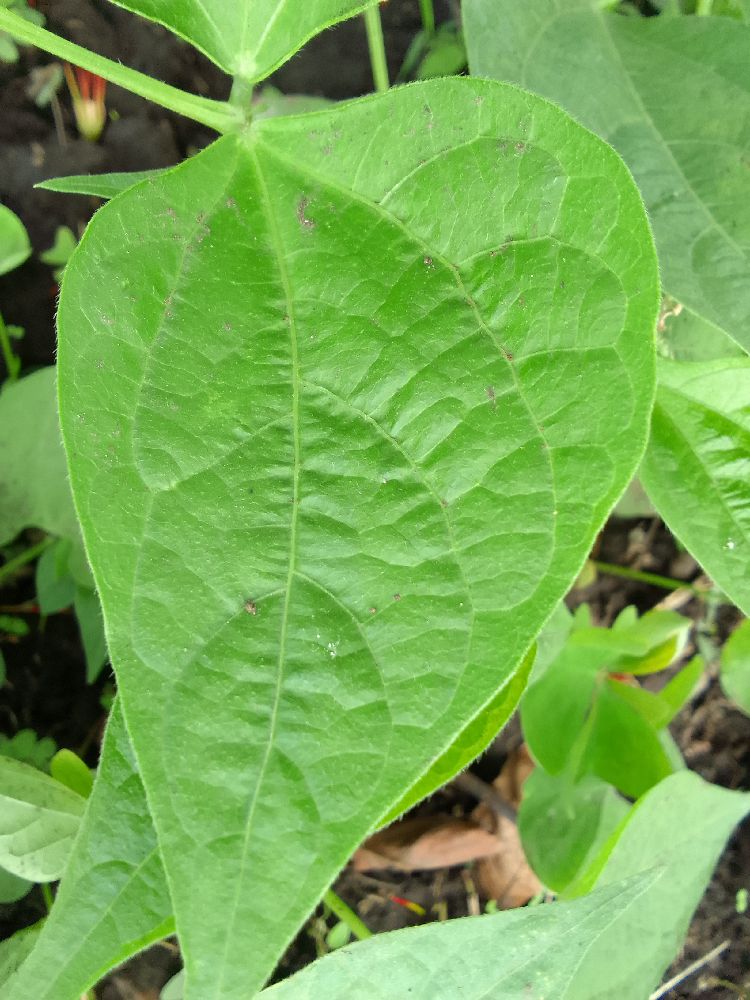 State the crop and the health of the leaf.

common bean, healthy
